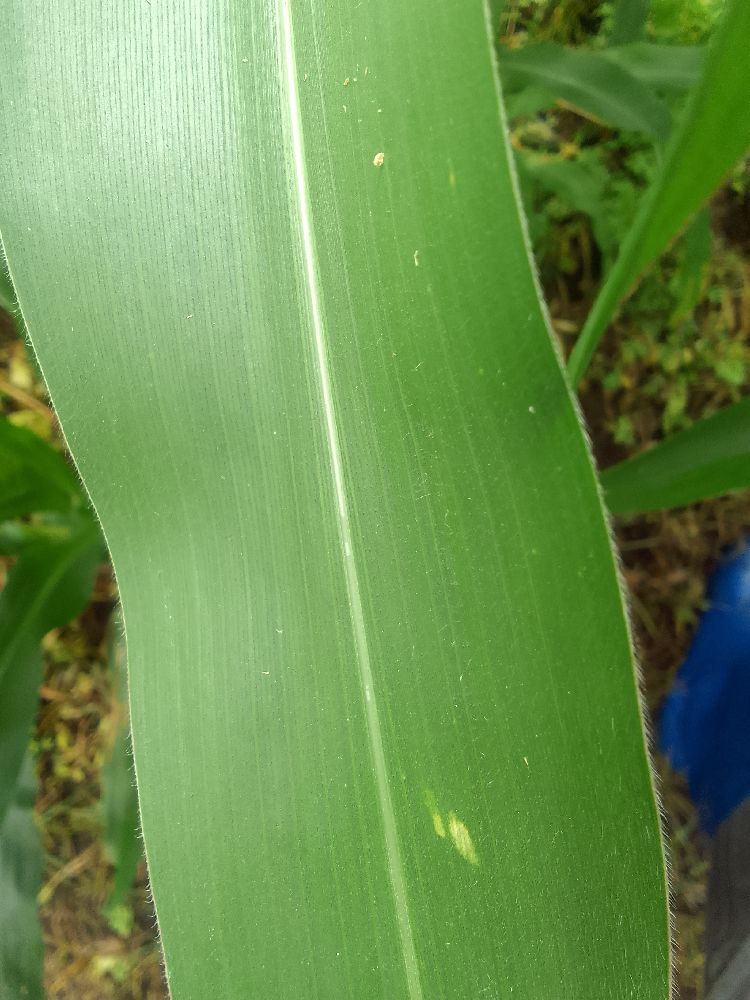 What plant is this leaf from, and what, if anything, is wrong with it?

maize, healthy
